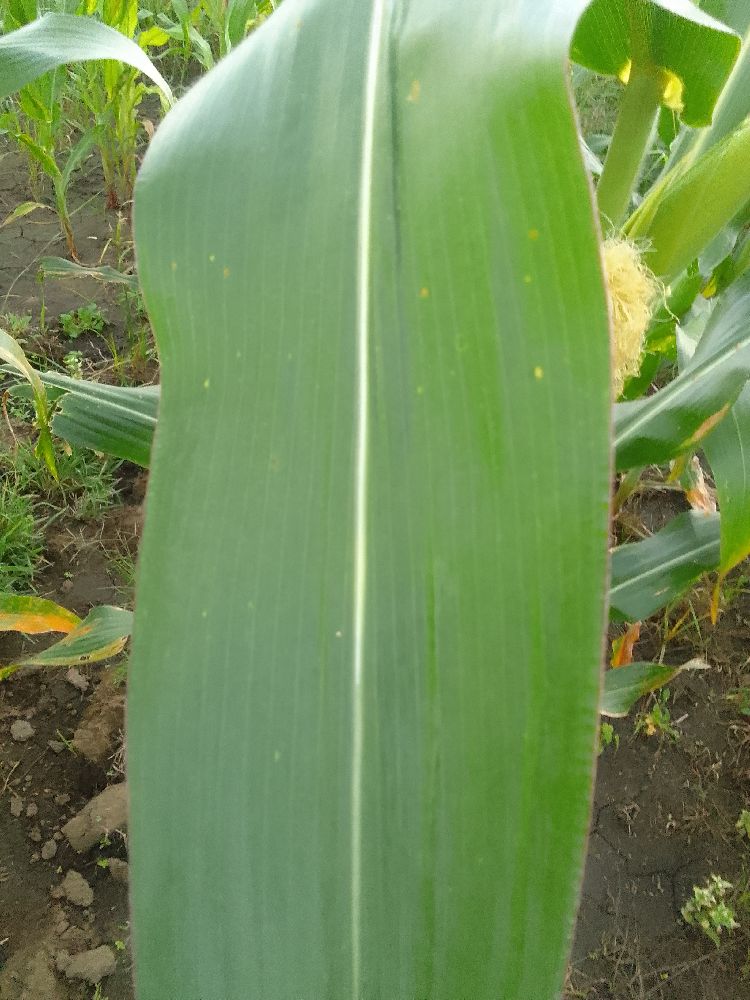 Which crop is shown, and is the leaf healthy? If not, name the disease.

maize, healthy
